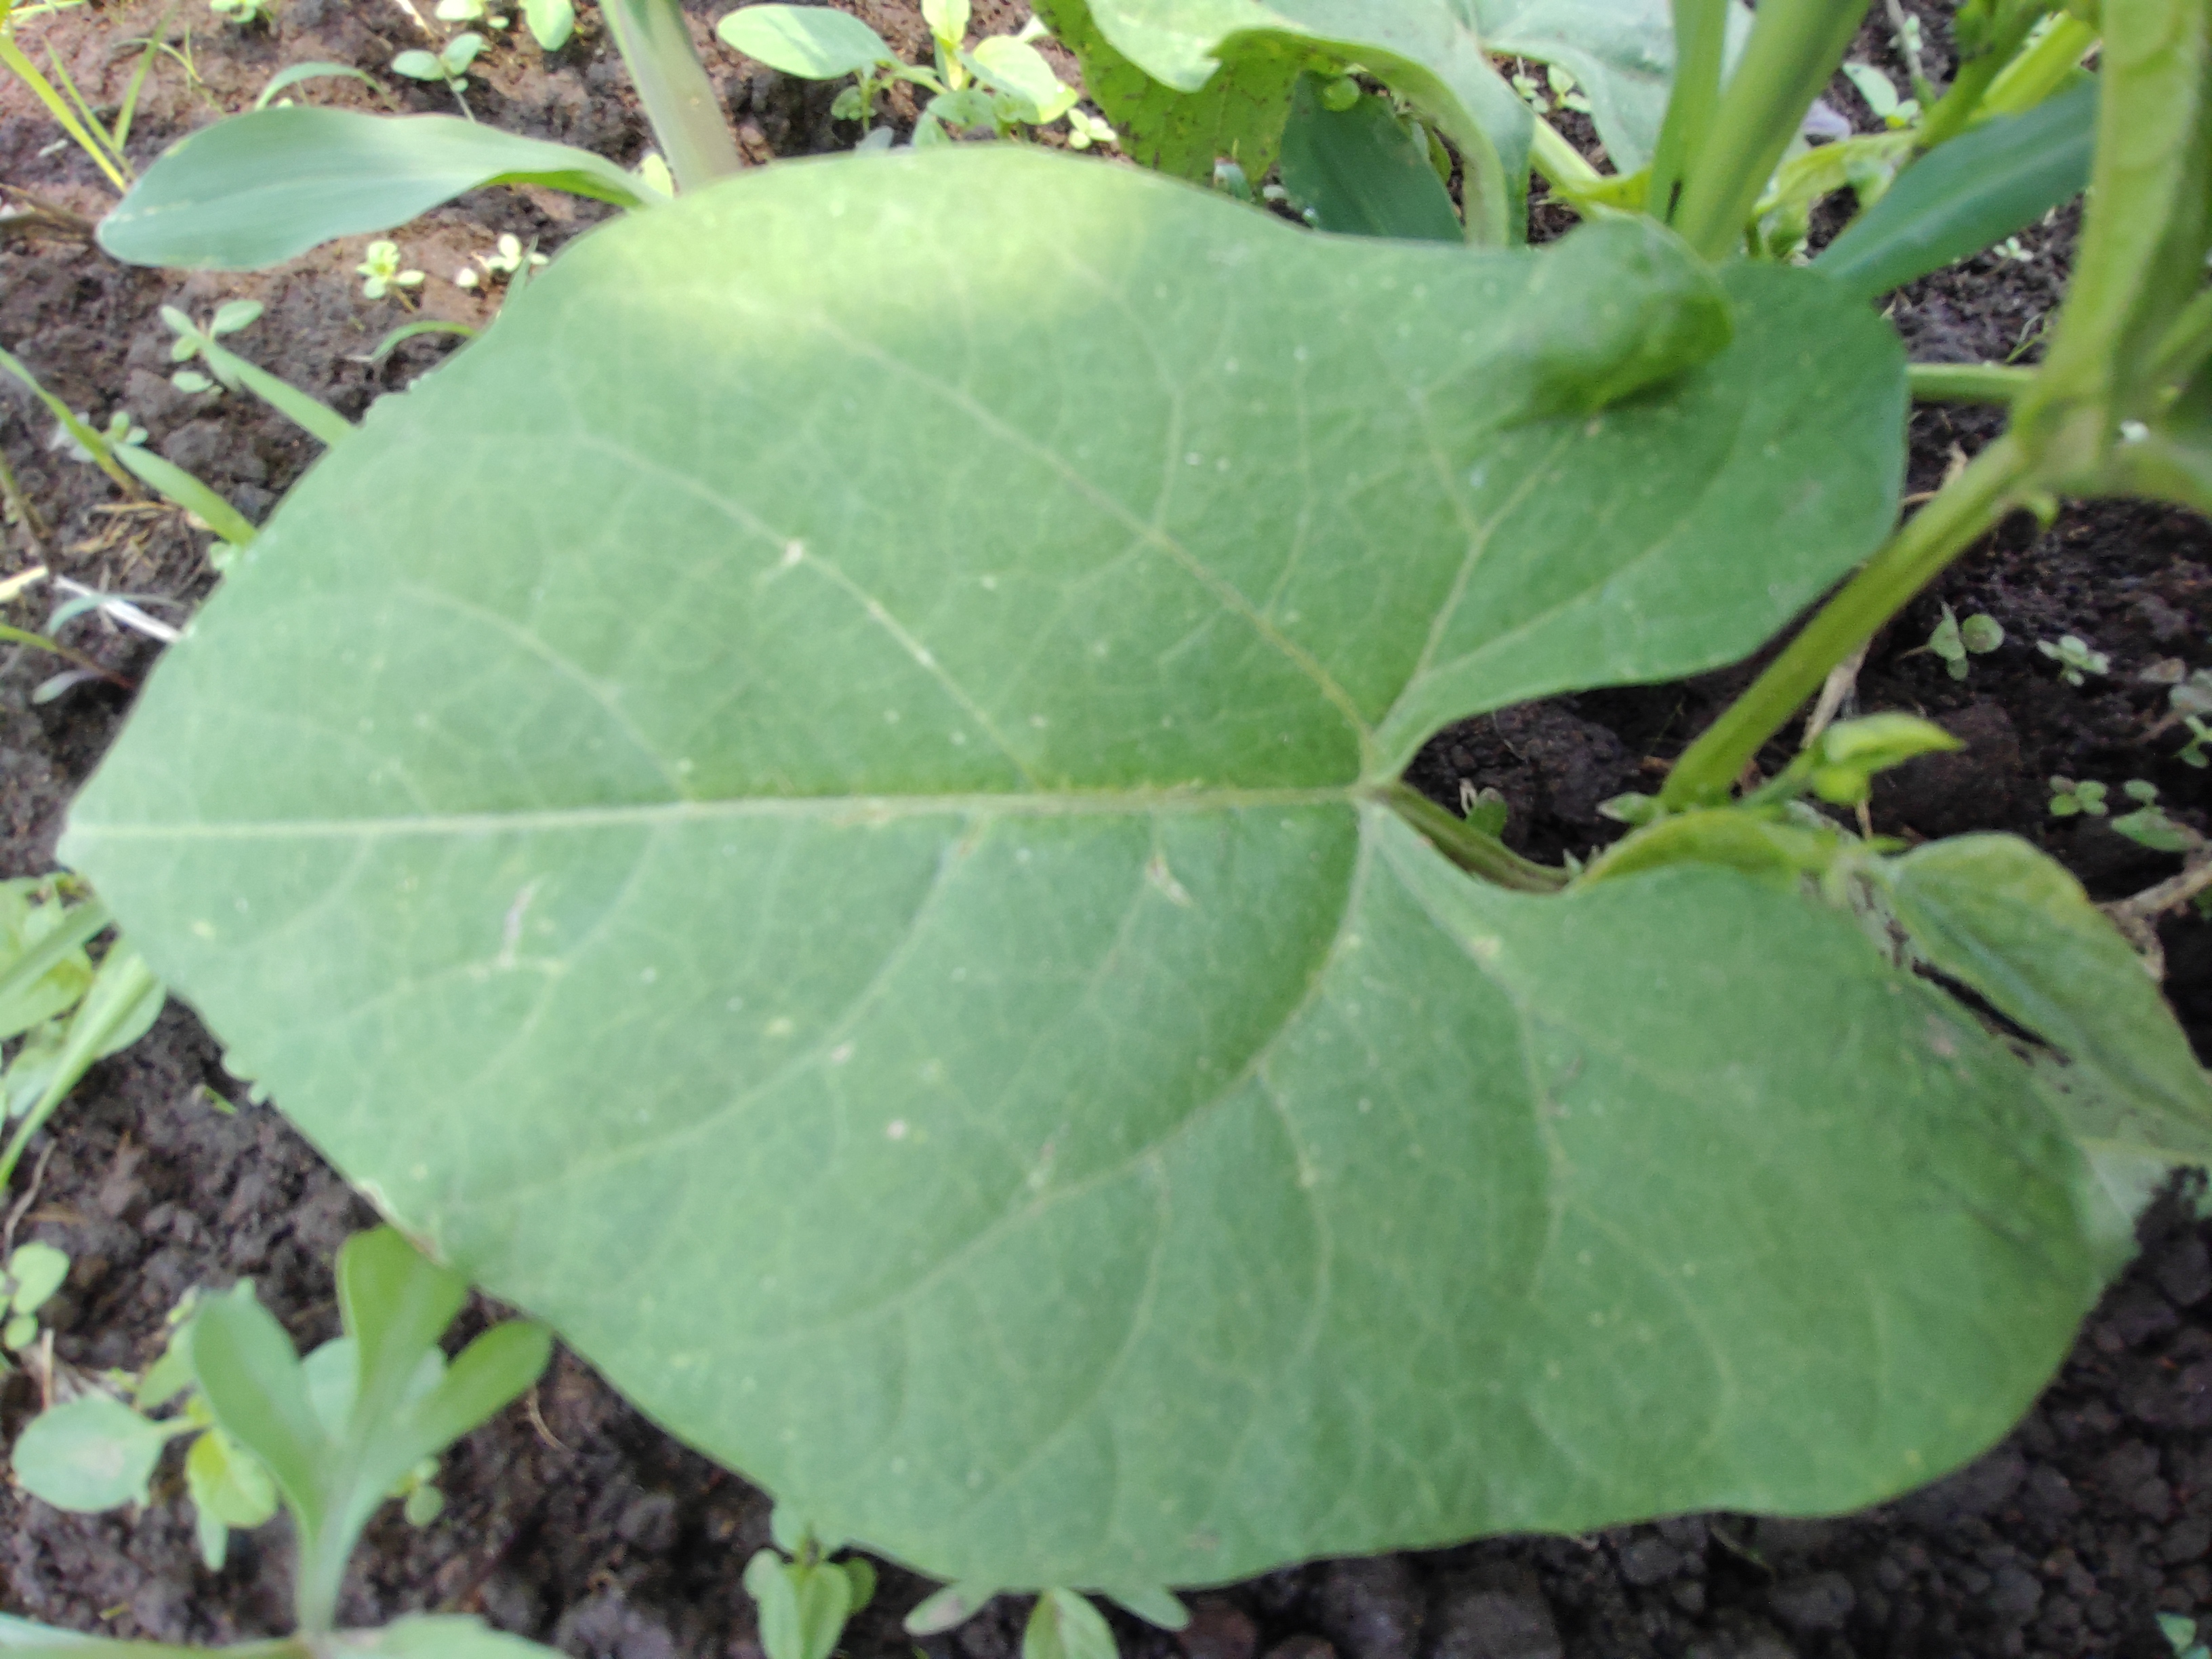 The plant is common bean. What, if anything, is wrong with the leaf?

healthy
